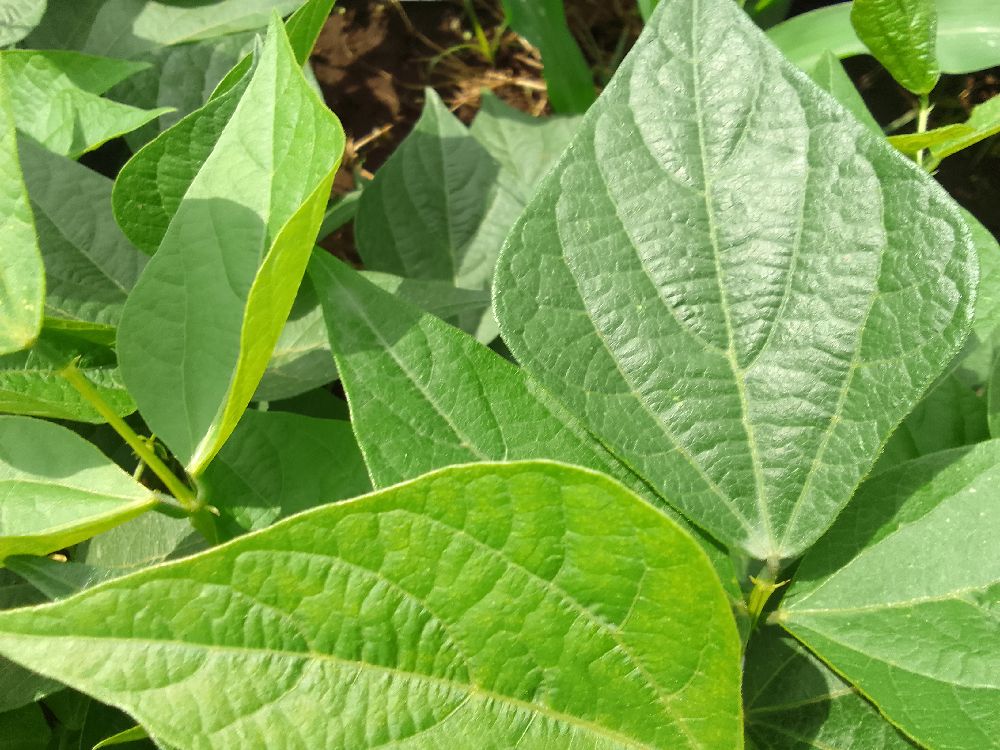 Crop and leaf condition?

common bean, healthy
